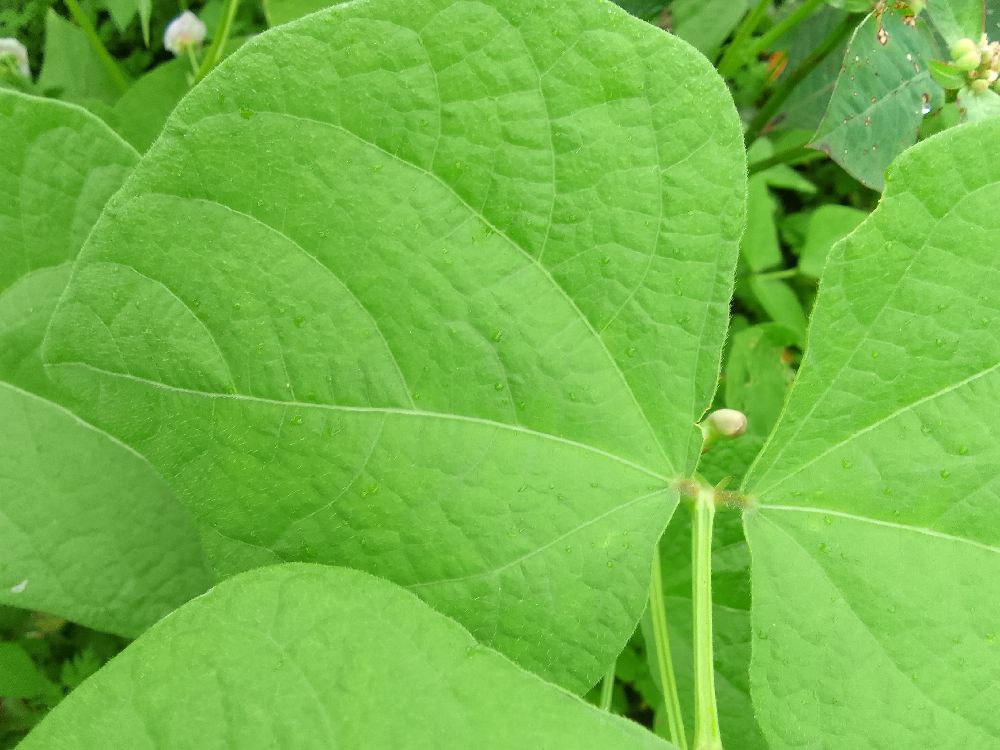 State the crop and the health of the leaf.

common bean, healthy
